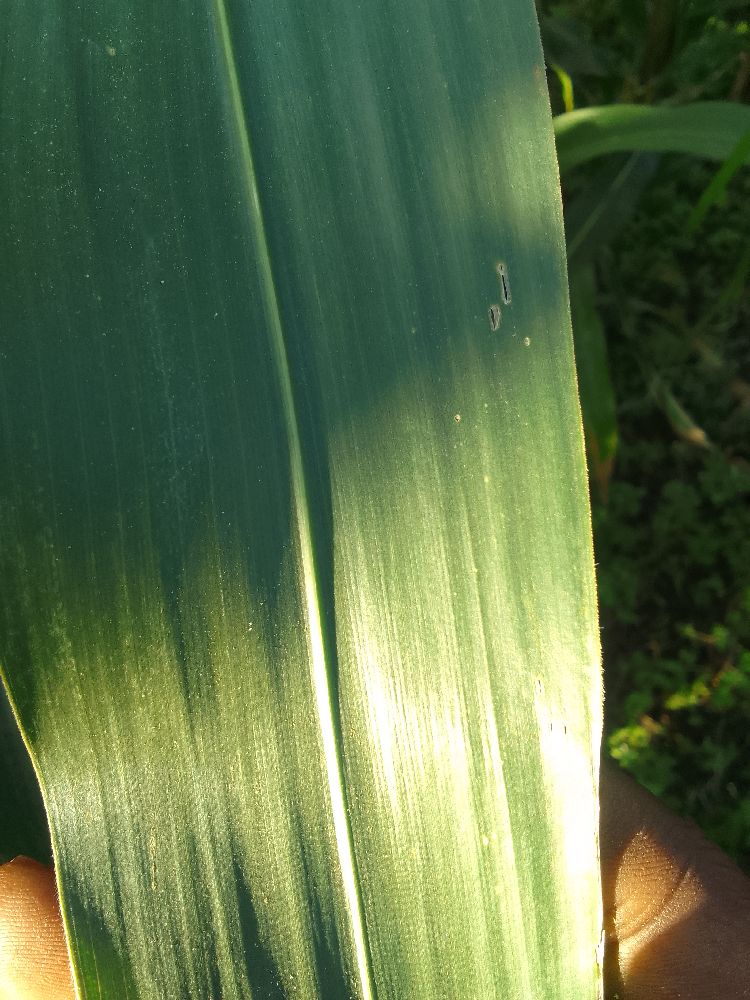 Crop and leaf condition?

maize, healthy
